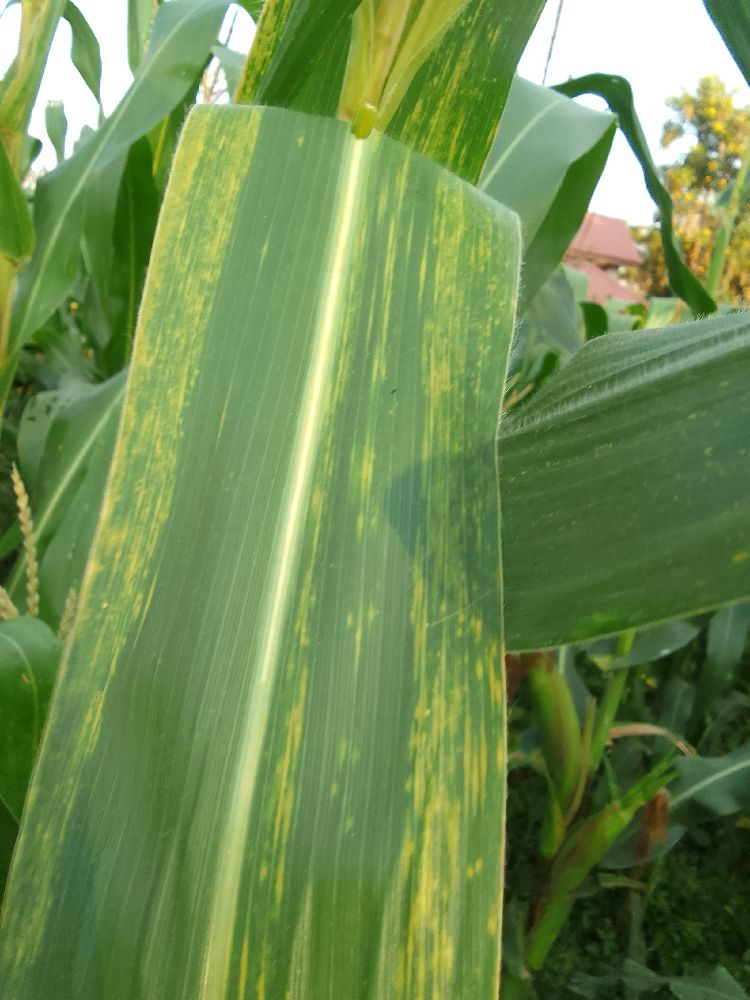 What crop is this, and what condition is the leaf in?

maize, maize lethal necrosis
